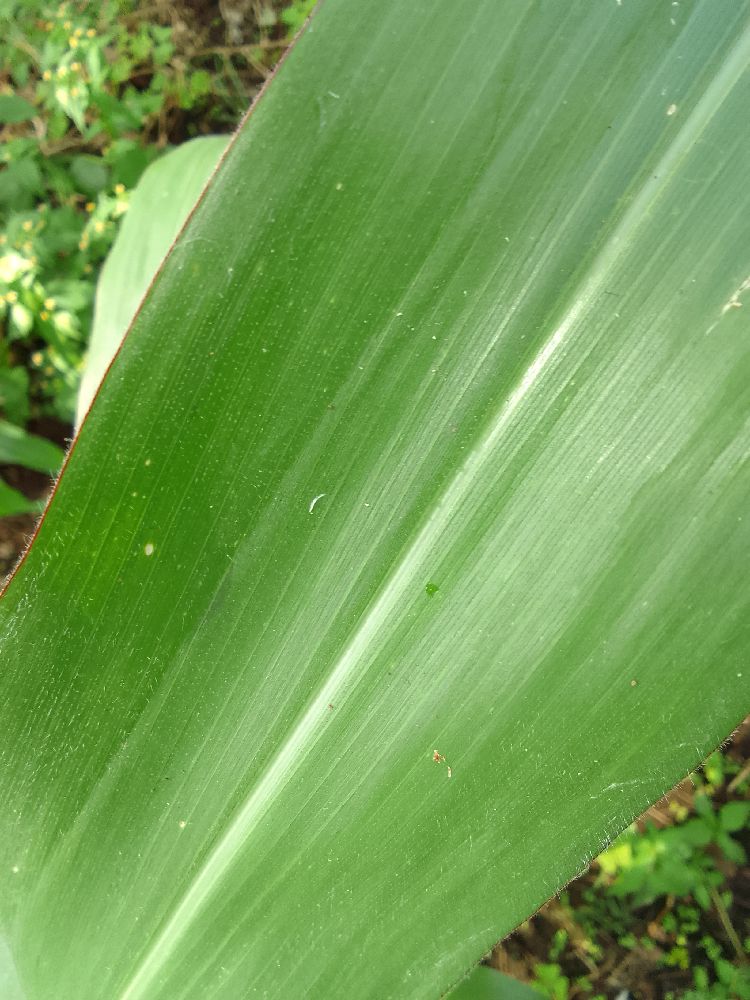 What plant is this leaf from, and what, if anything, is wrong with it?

maize, healthy
